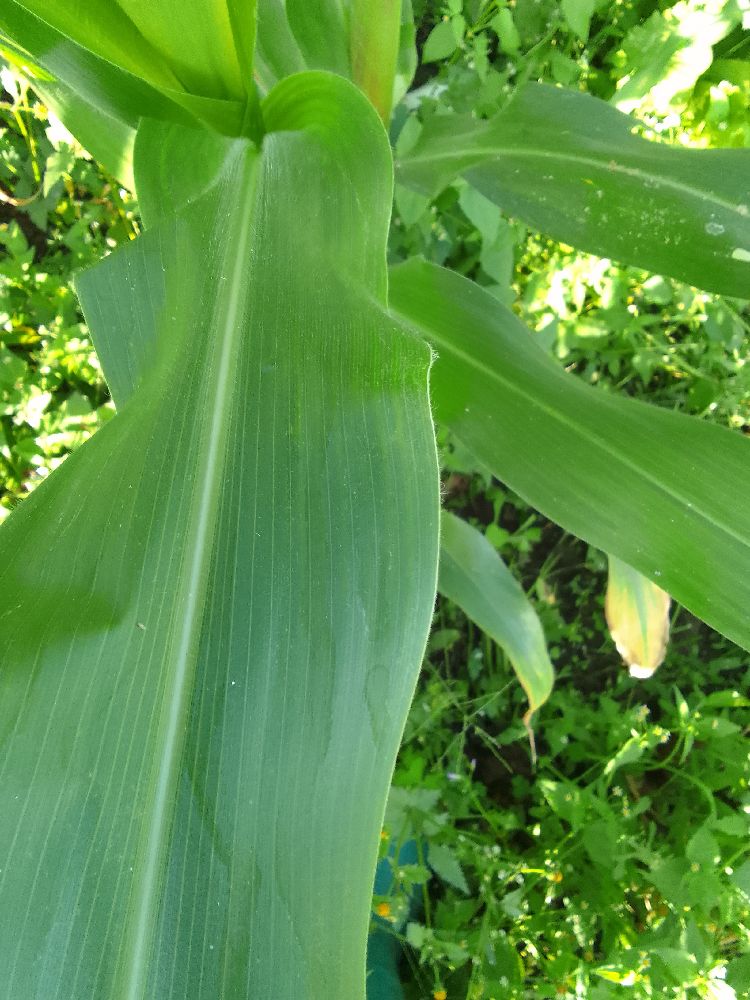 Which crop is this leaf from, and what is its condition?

maize, healthy
